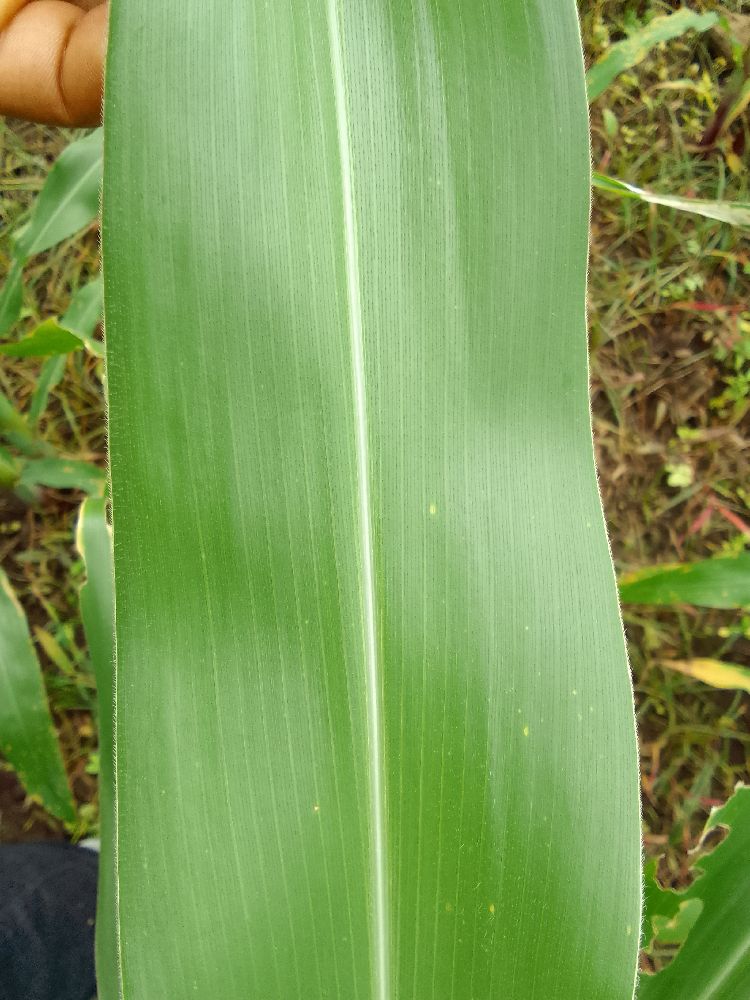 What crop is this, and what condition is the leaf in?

maize, healthy
